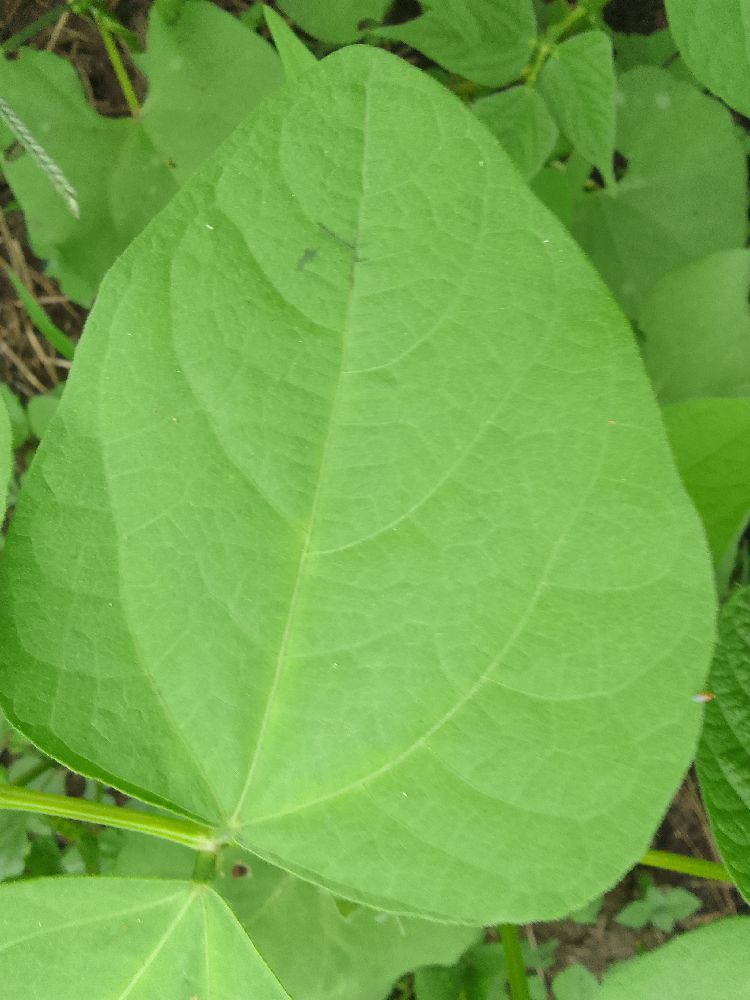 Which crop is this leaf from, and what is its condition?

common bean, healthy
